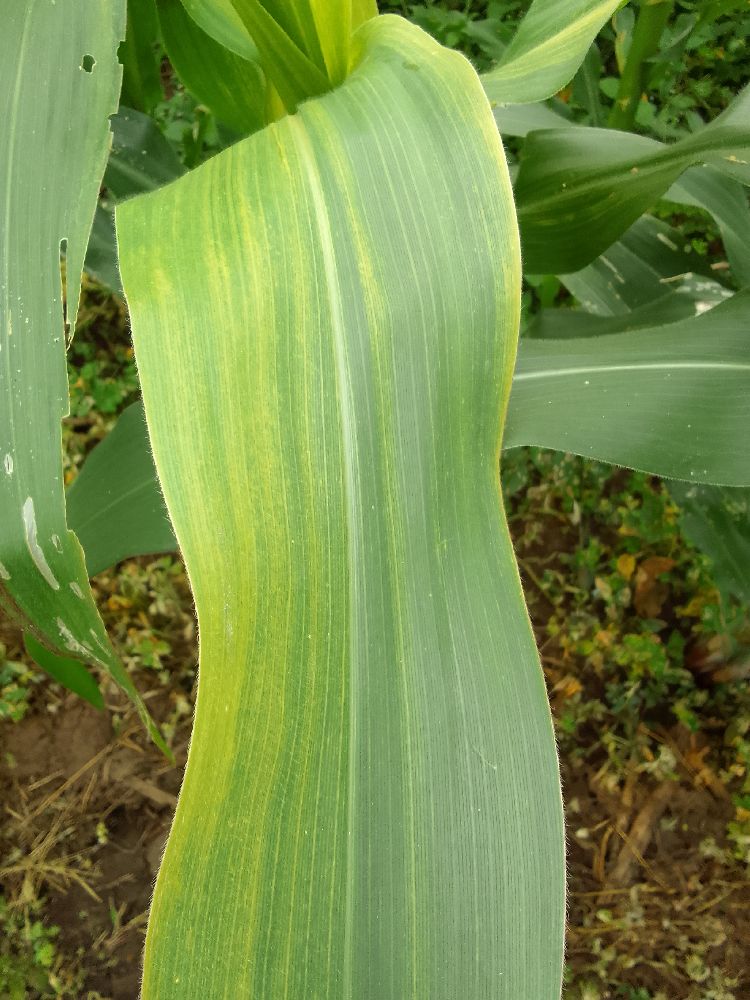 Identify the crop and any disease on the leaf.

maize, maize lethal necrosis
